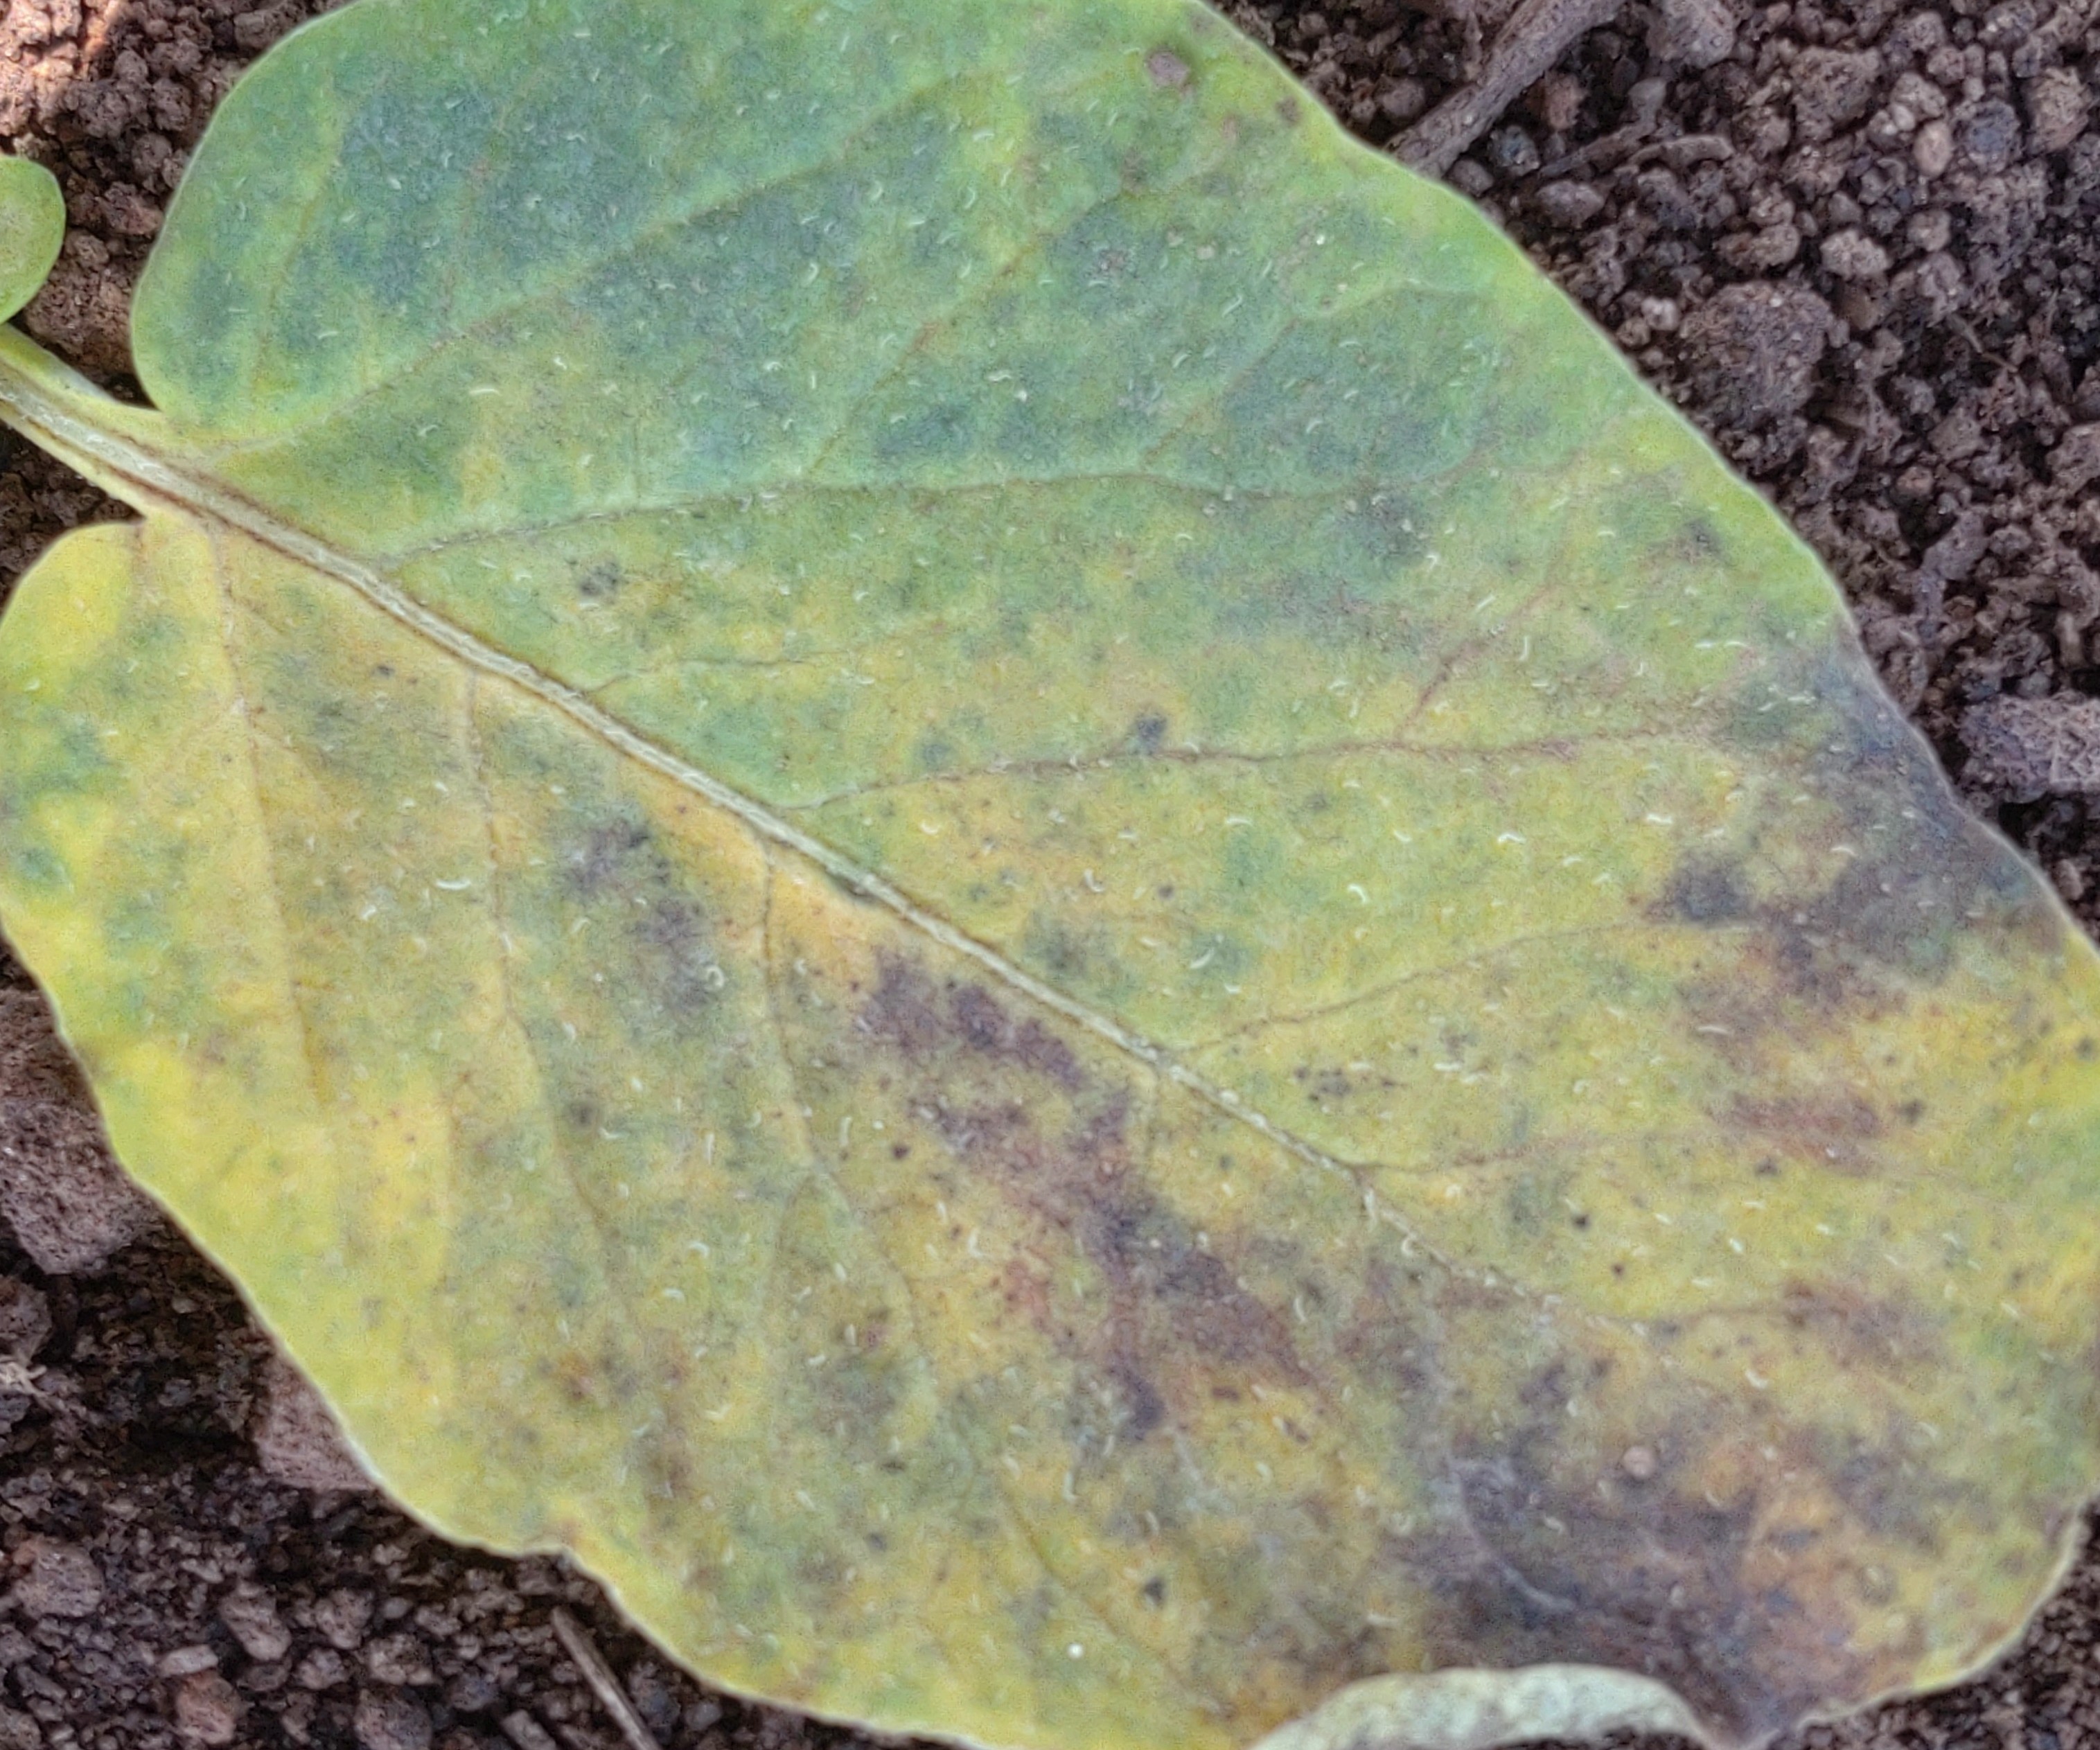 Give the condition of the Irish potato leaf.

late blight
